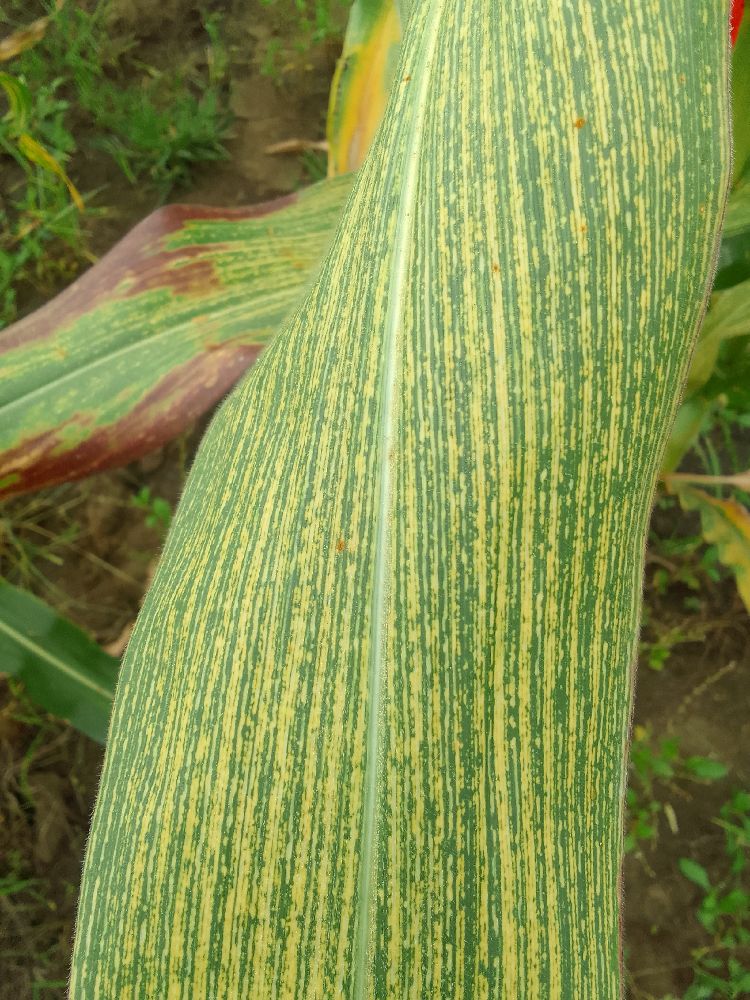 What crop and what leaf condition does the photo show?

maize, maize streak virus
